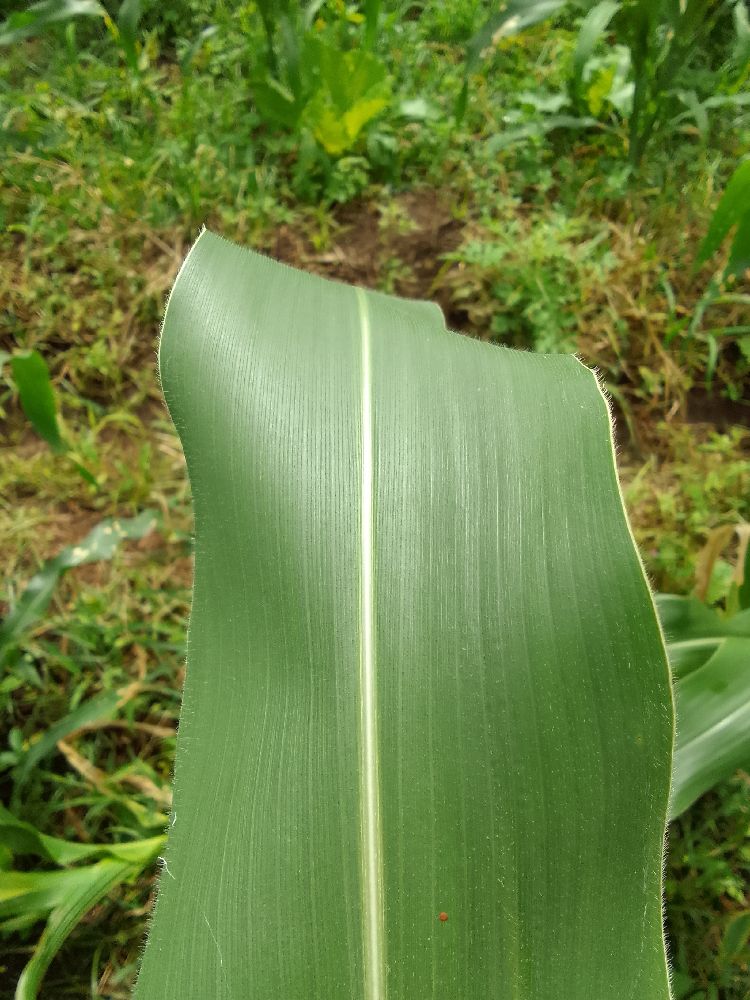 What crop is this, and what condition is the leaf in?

maize, healthy
